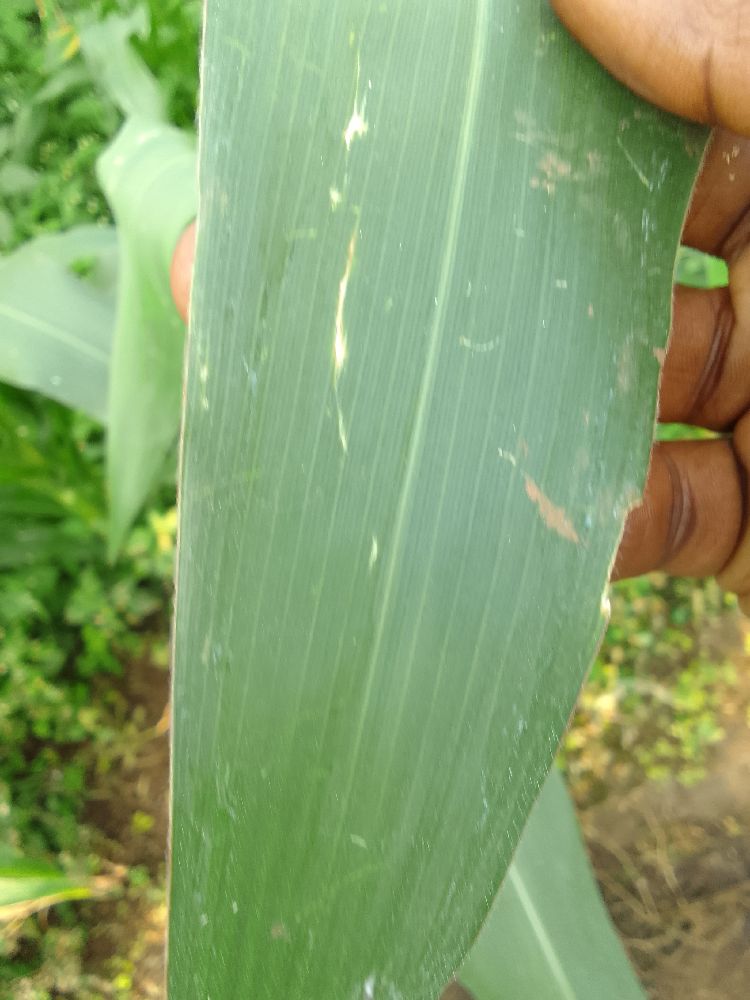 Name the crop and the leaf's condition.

maize, healthy
